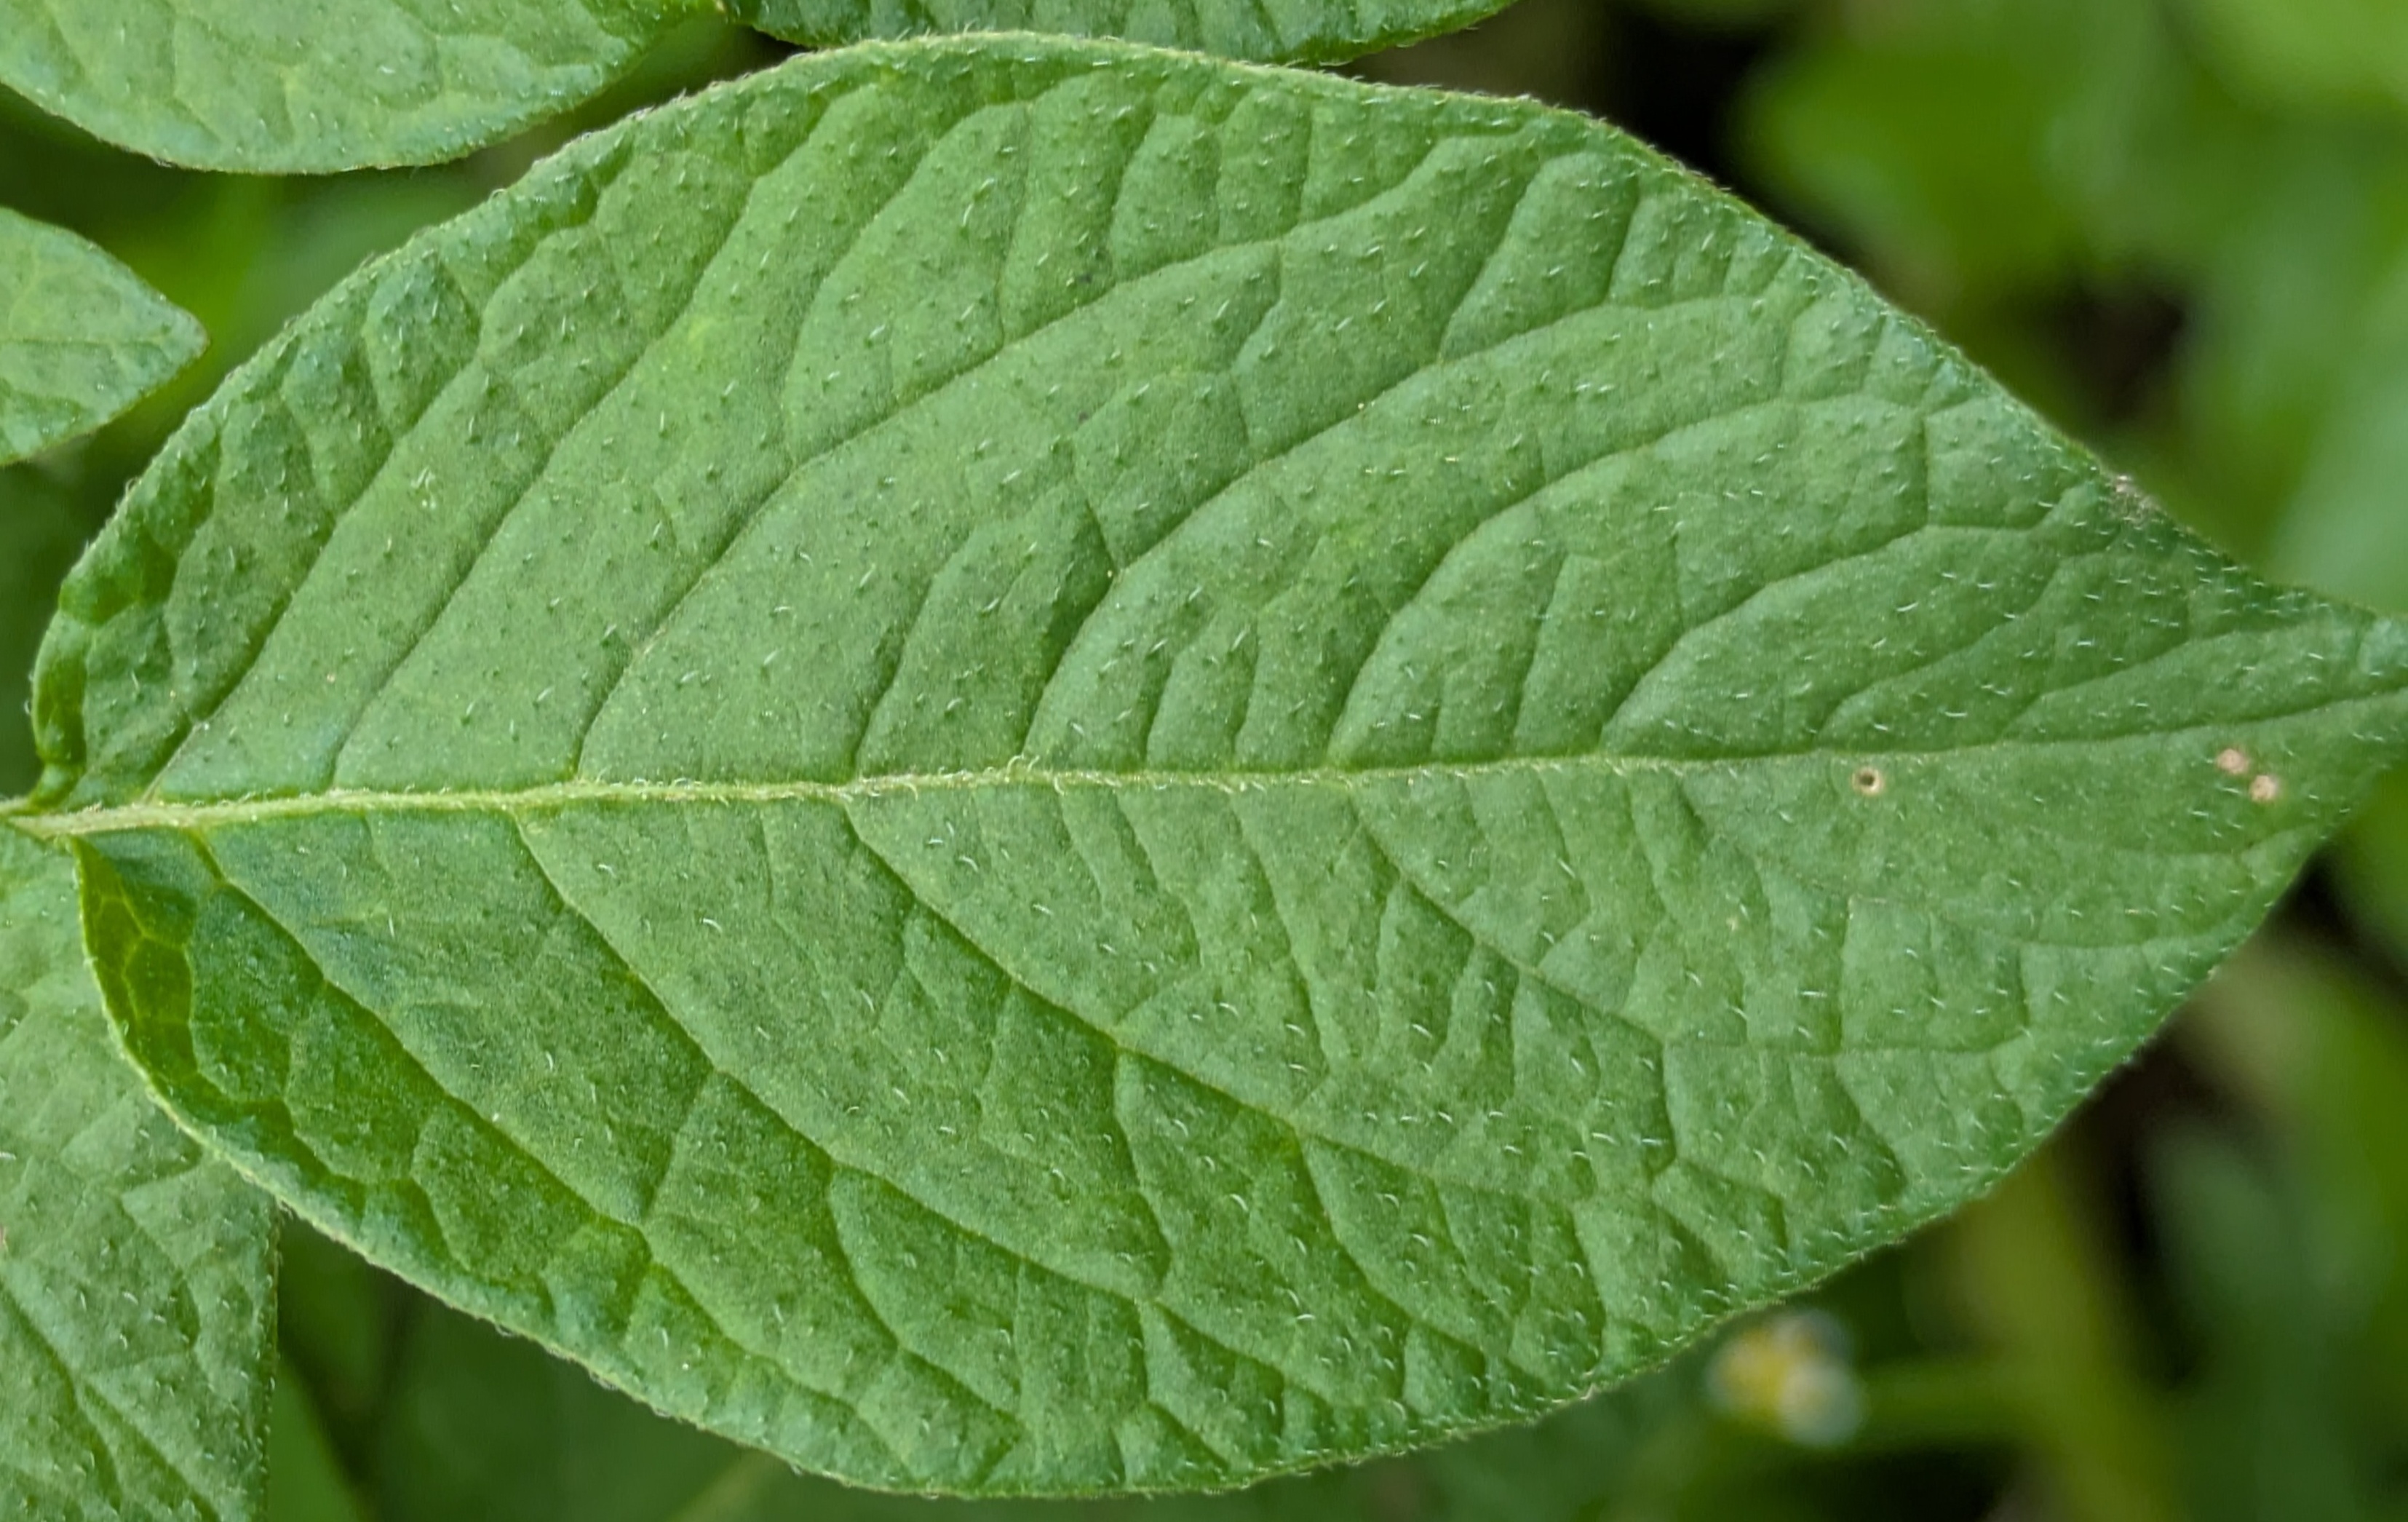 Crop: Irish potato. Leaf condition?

healthy
